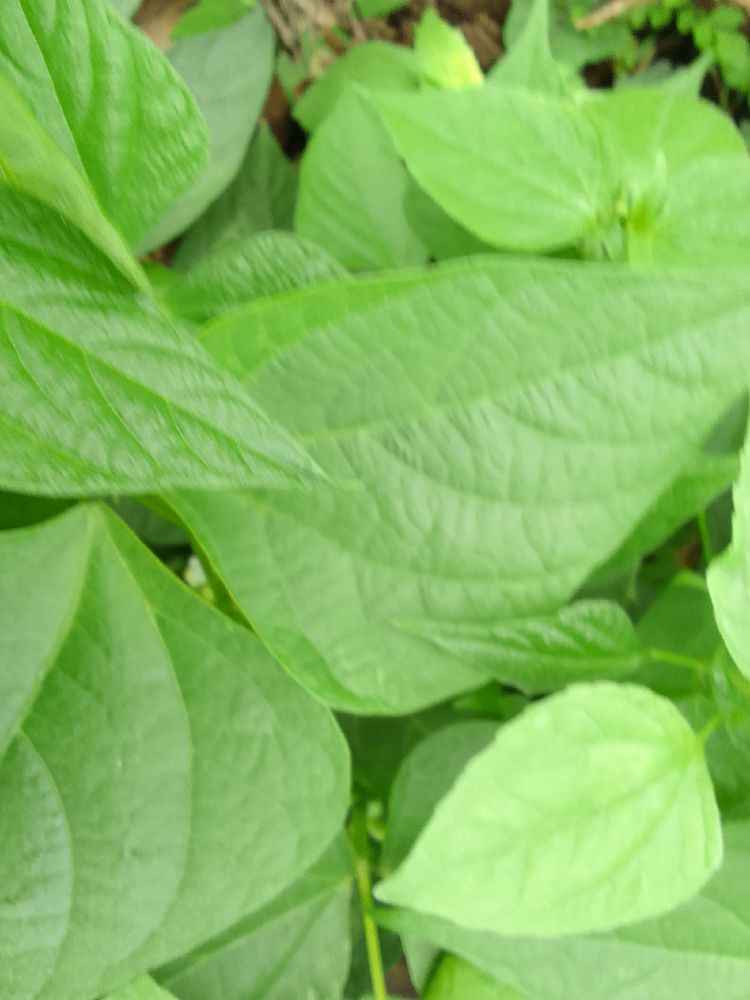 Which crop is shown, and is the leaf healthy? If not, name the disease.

common bean, healthy
